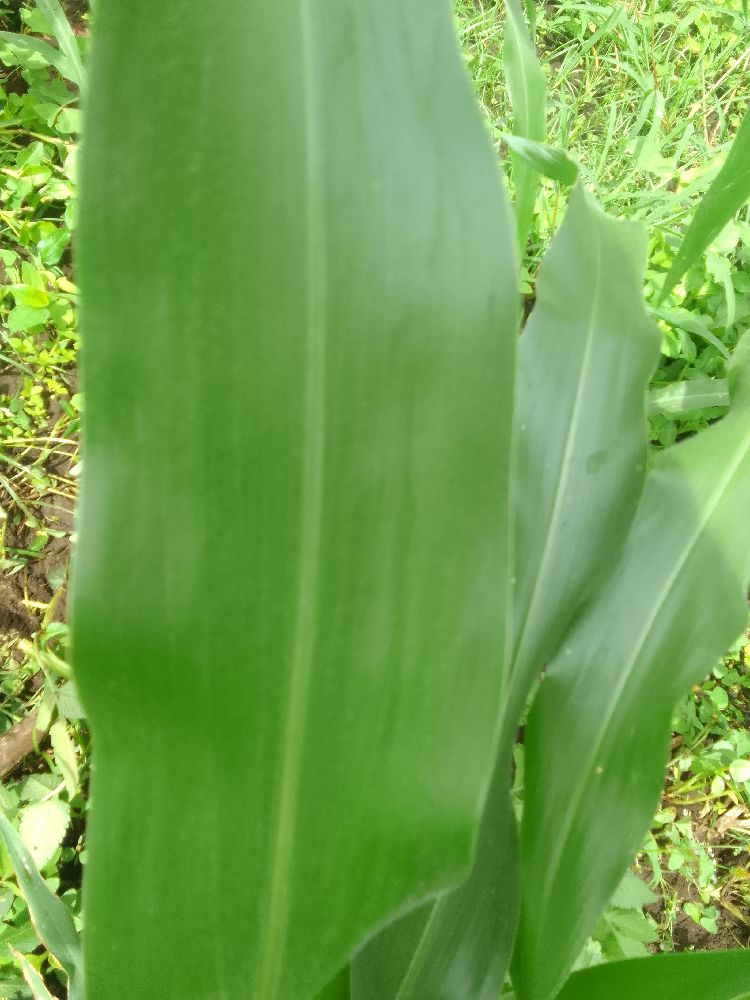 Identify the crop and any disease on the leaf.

maize, healthy
